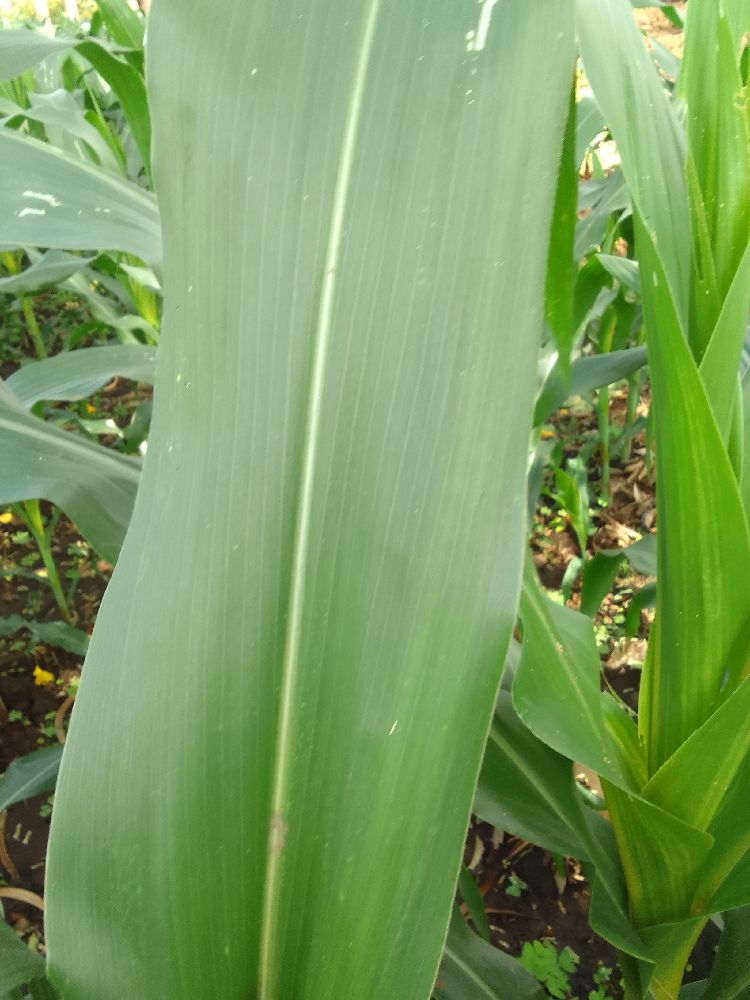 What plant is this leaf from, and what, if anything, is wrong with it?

maize, healthy
